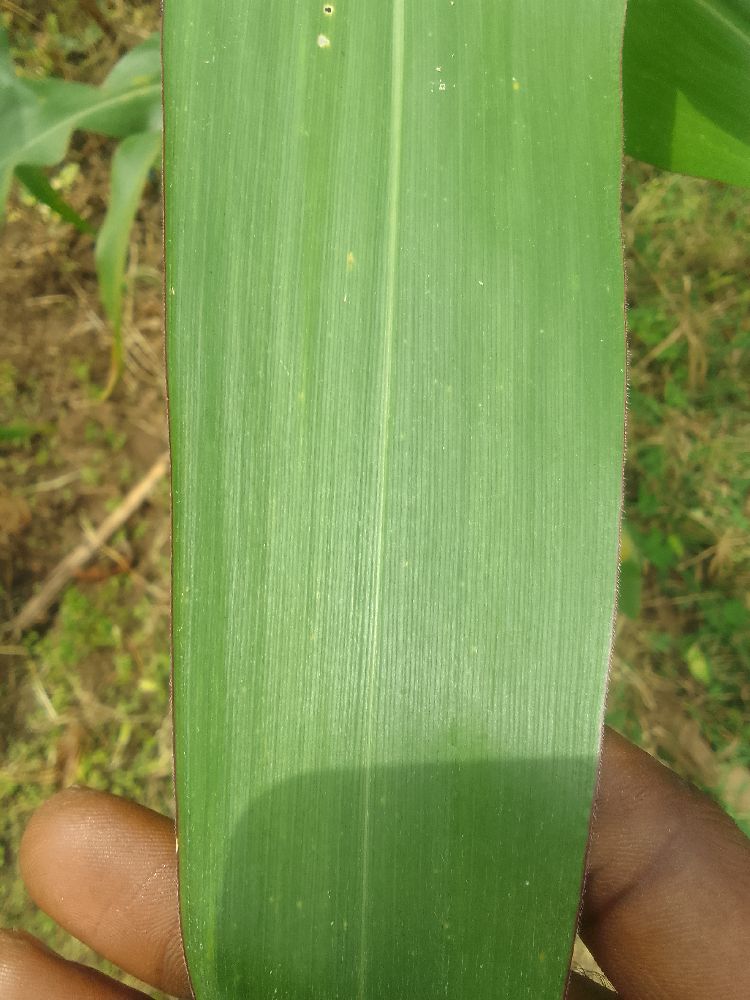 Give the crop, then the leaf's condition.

maize, healthy
